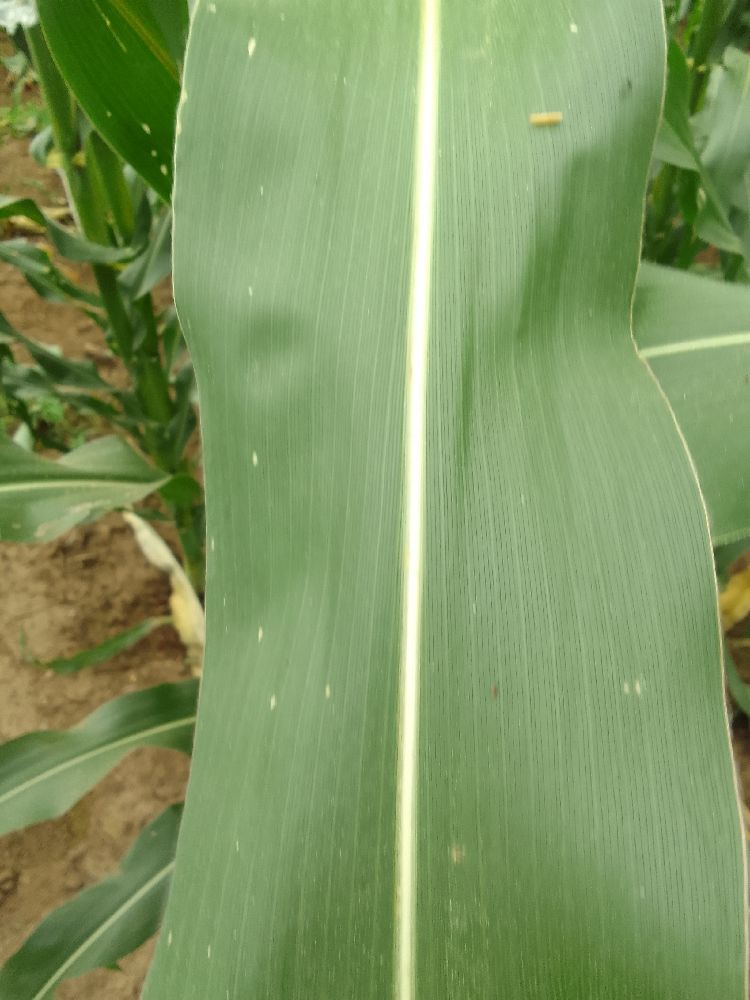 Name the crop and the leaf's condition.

maize, healthy
